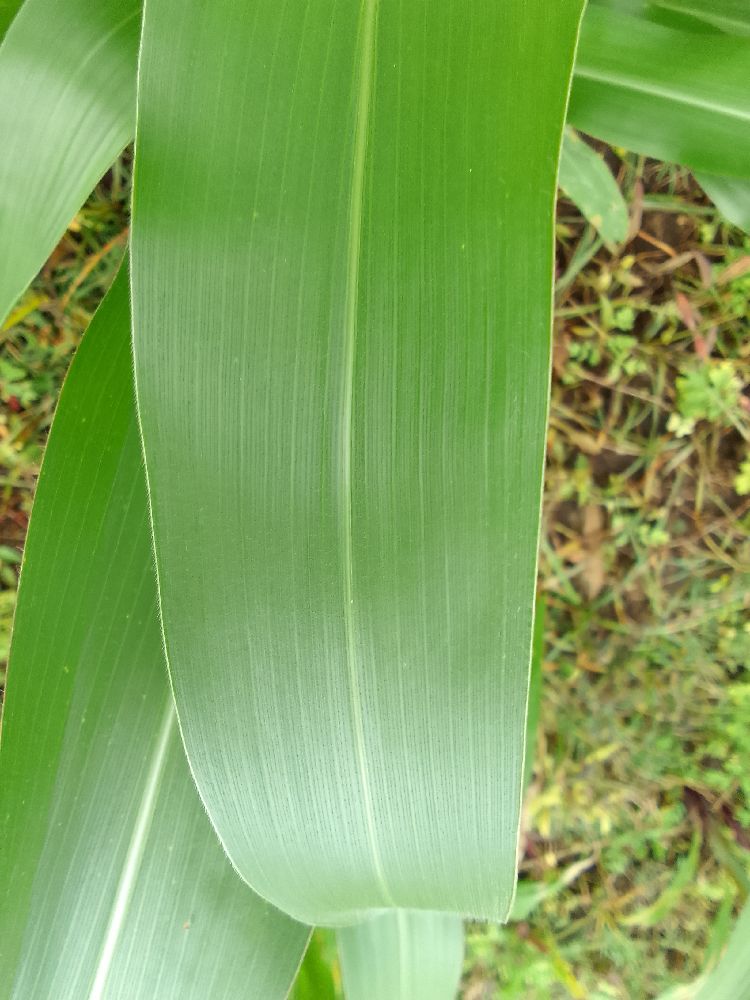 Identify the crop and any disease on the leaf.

maize, healthy
